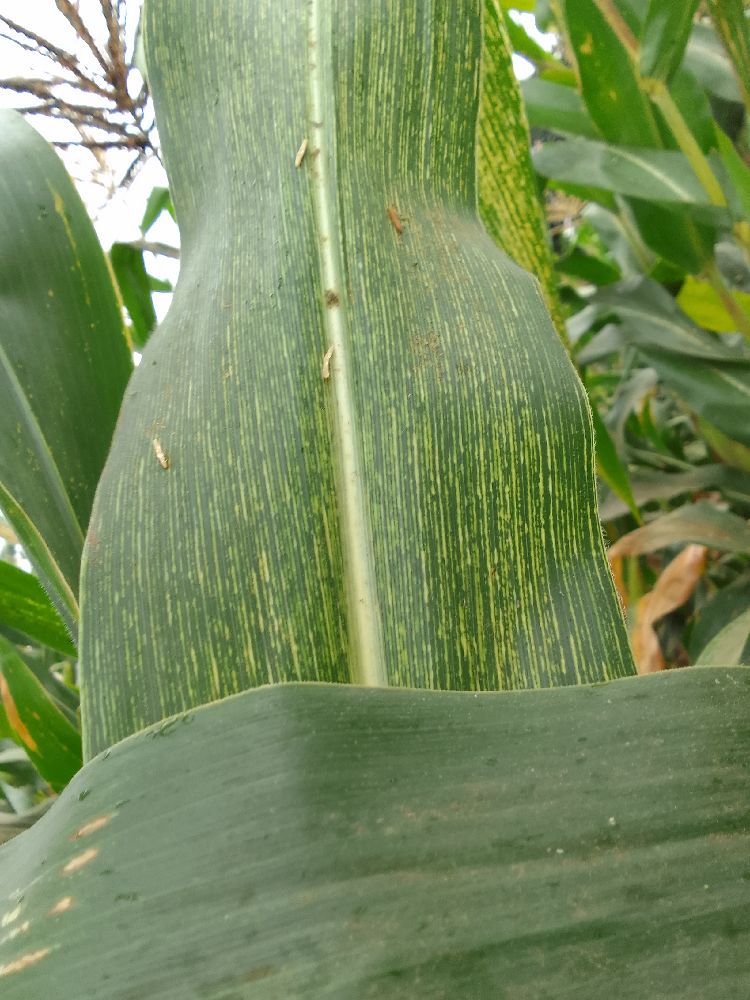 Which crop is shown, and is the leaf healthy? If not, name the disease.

maize, maize streak virus
